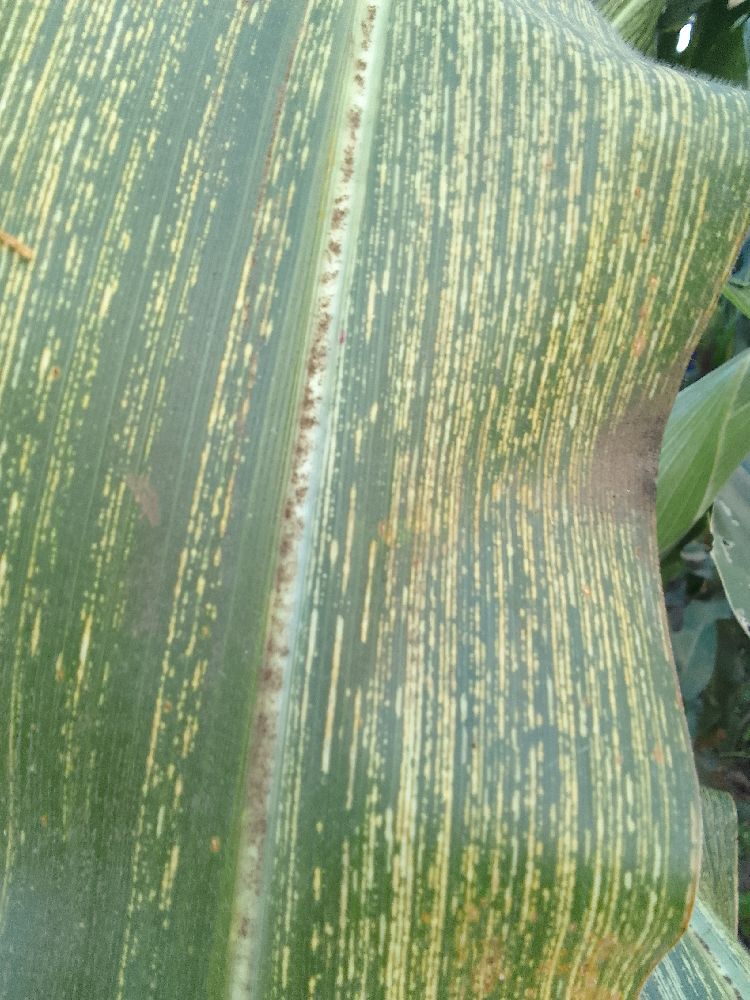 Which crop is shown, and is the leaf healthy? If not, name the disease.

maize, maize streak virus
